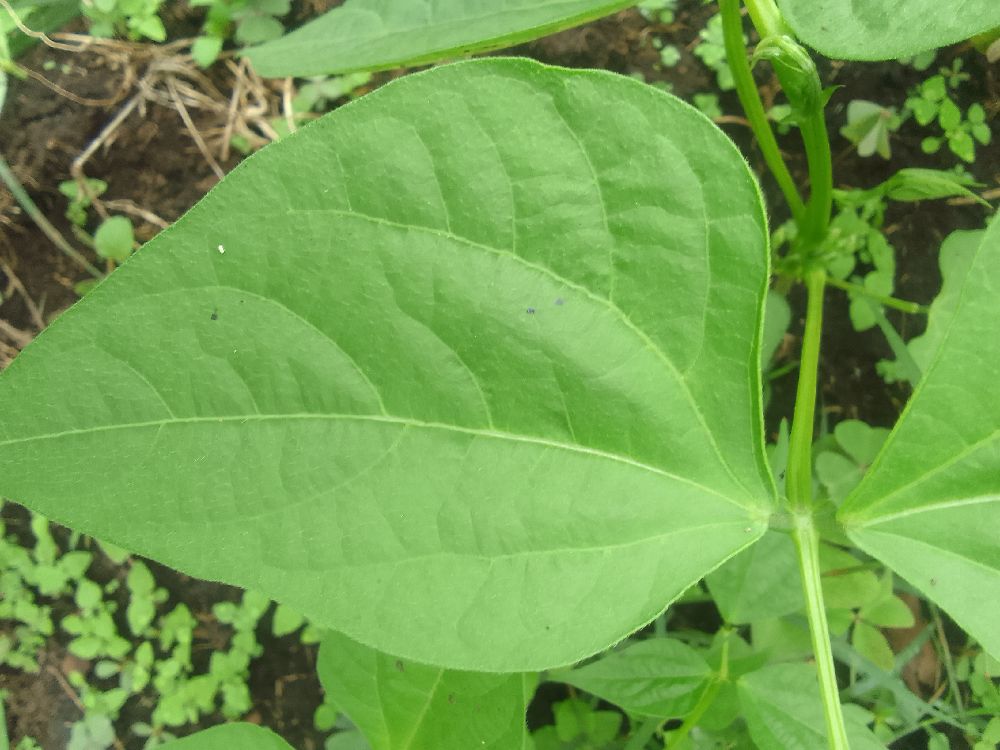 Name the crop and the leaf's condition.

maize, healthy
